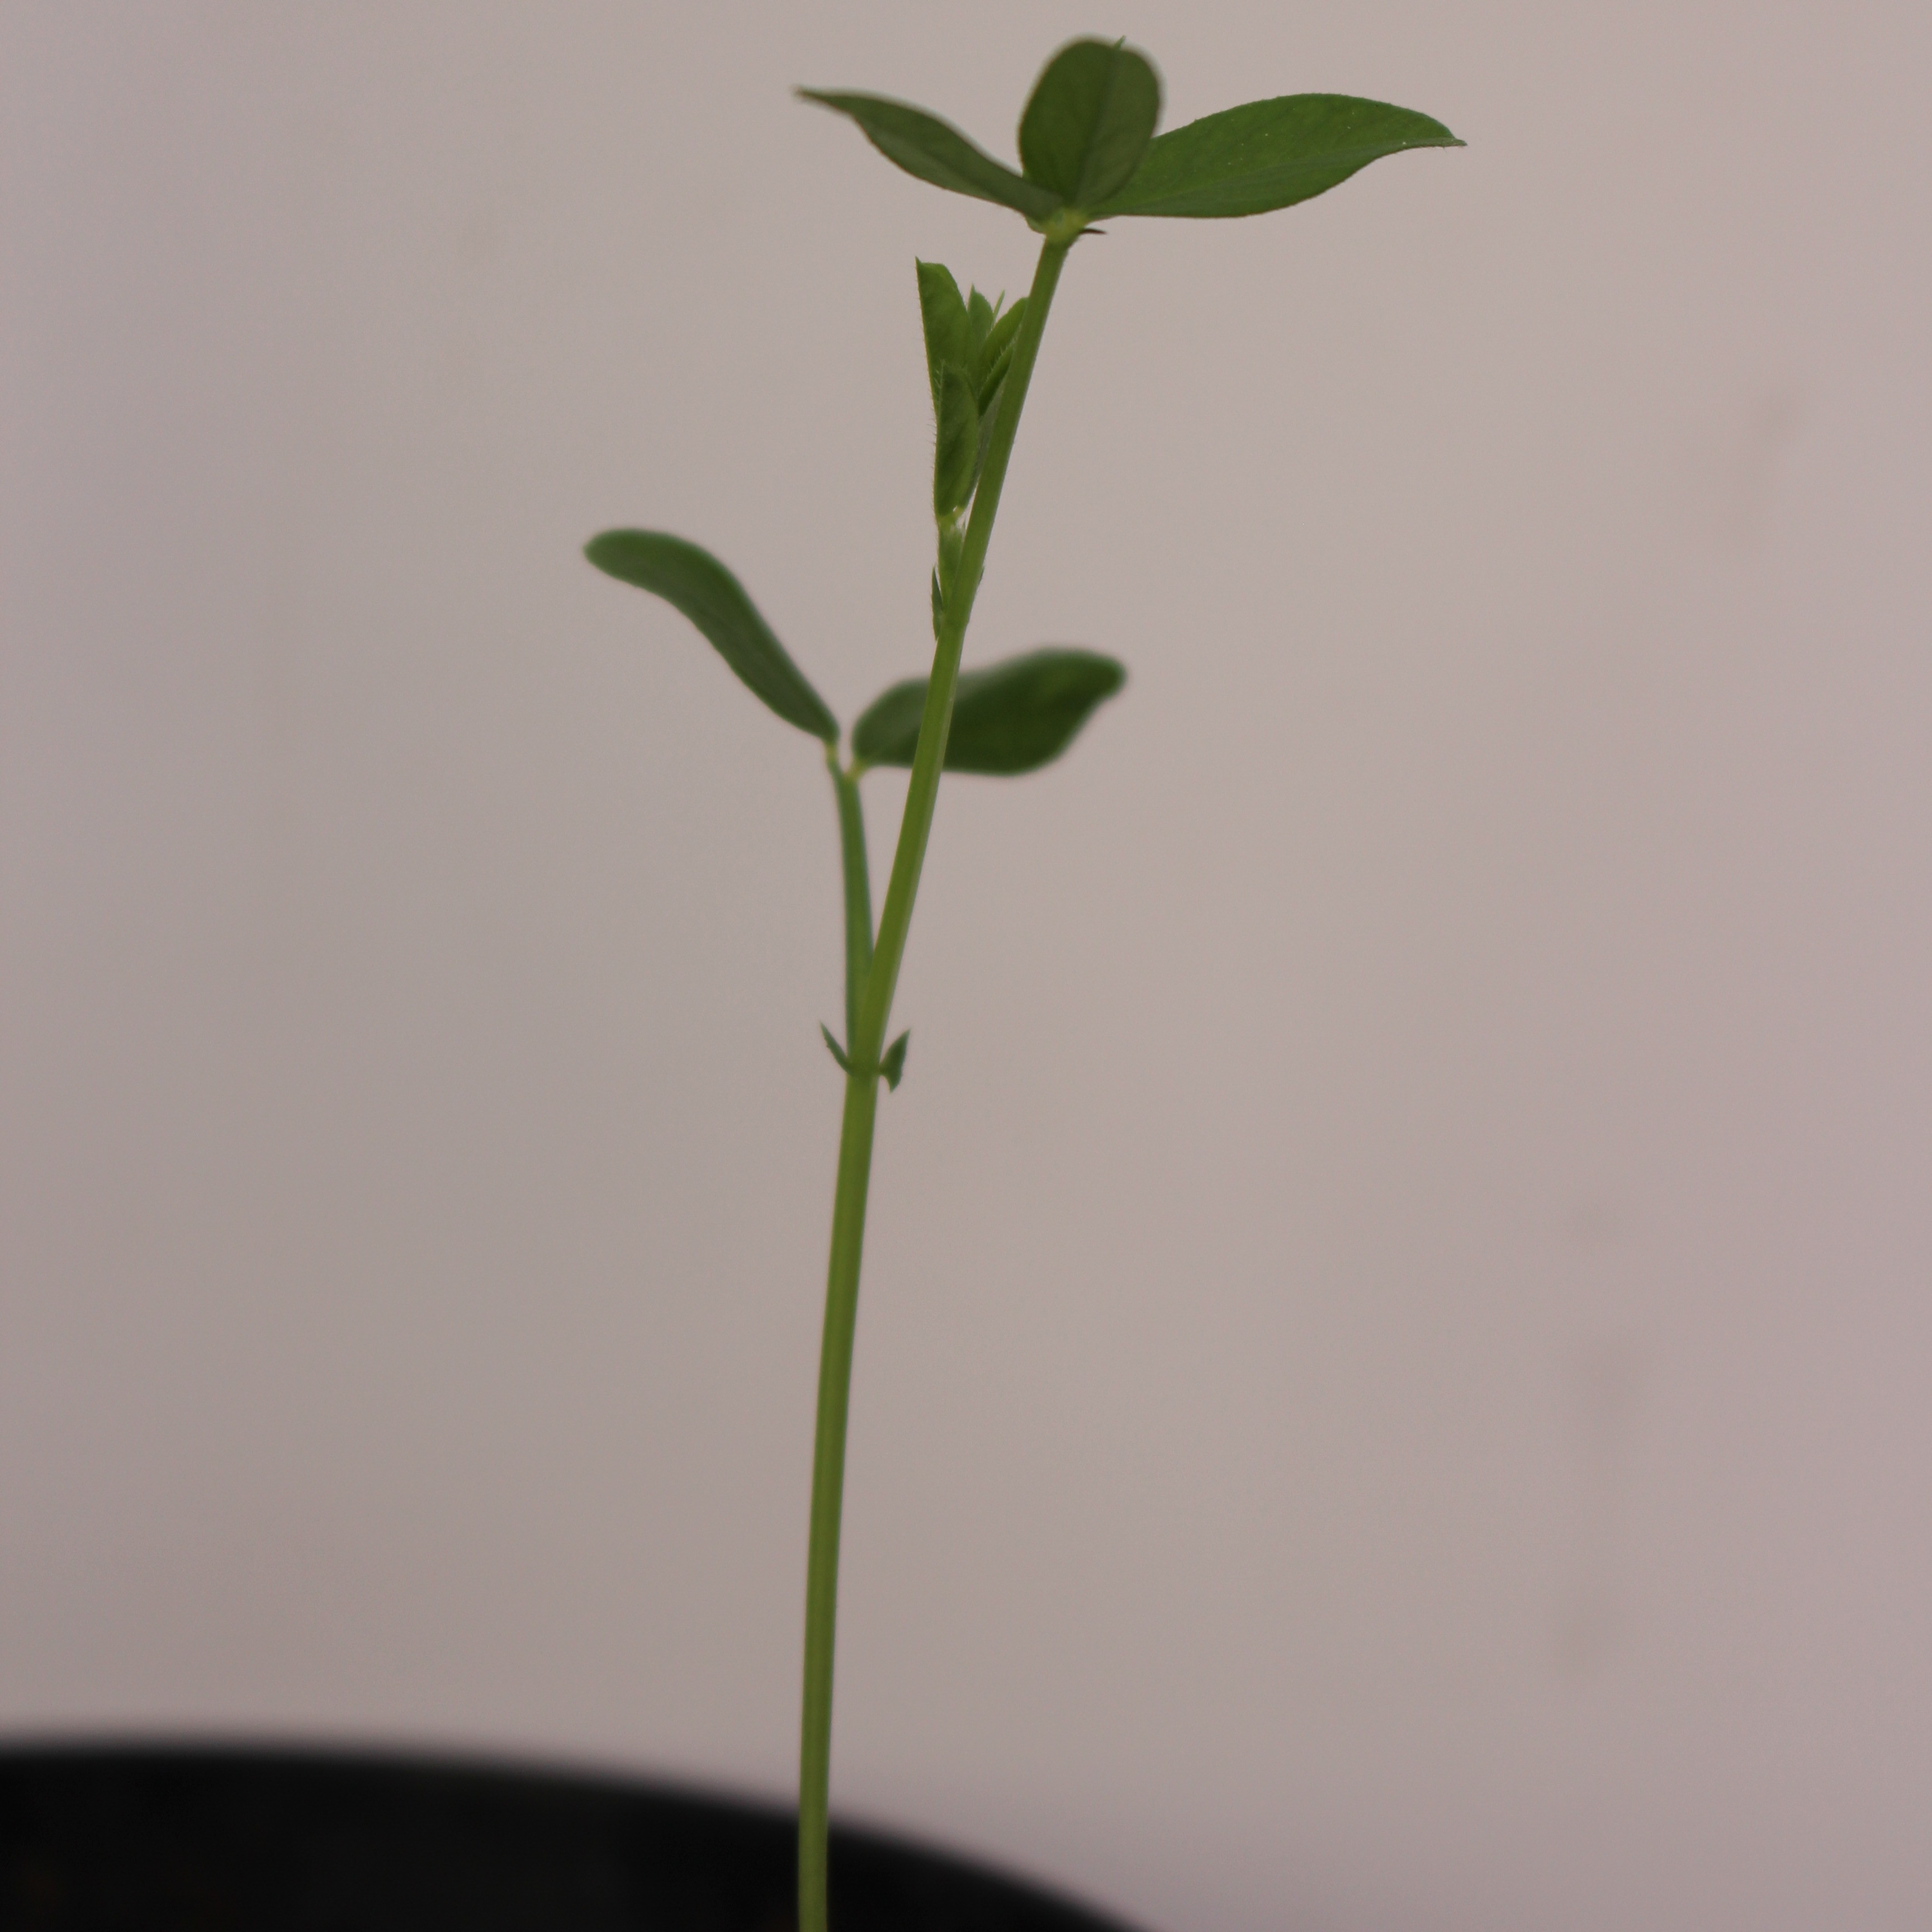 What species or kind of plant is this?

Vicia sativa
